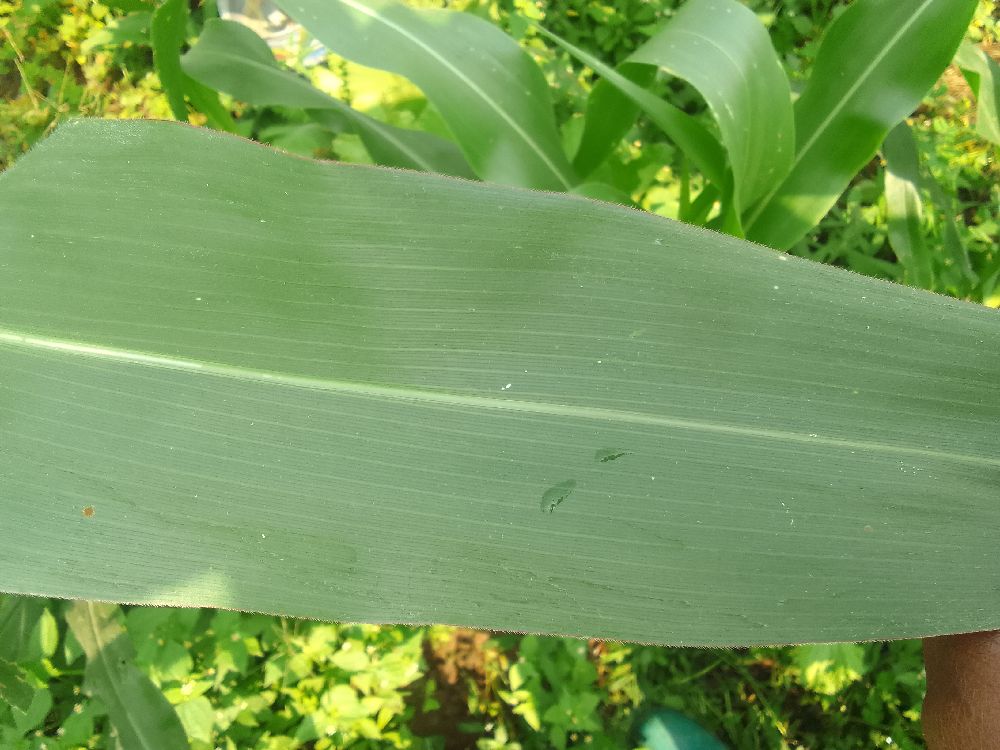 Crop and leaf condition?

maize, healthy
